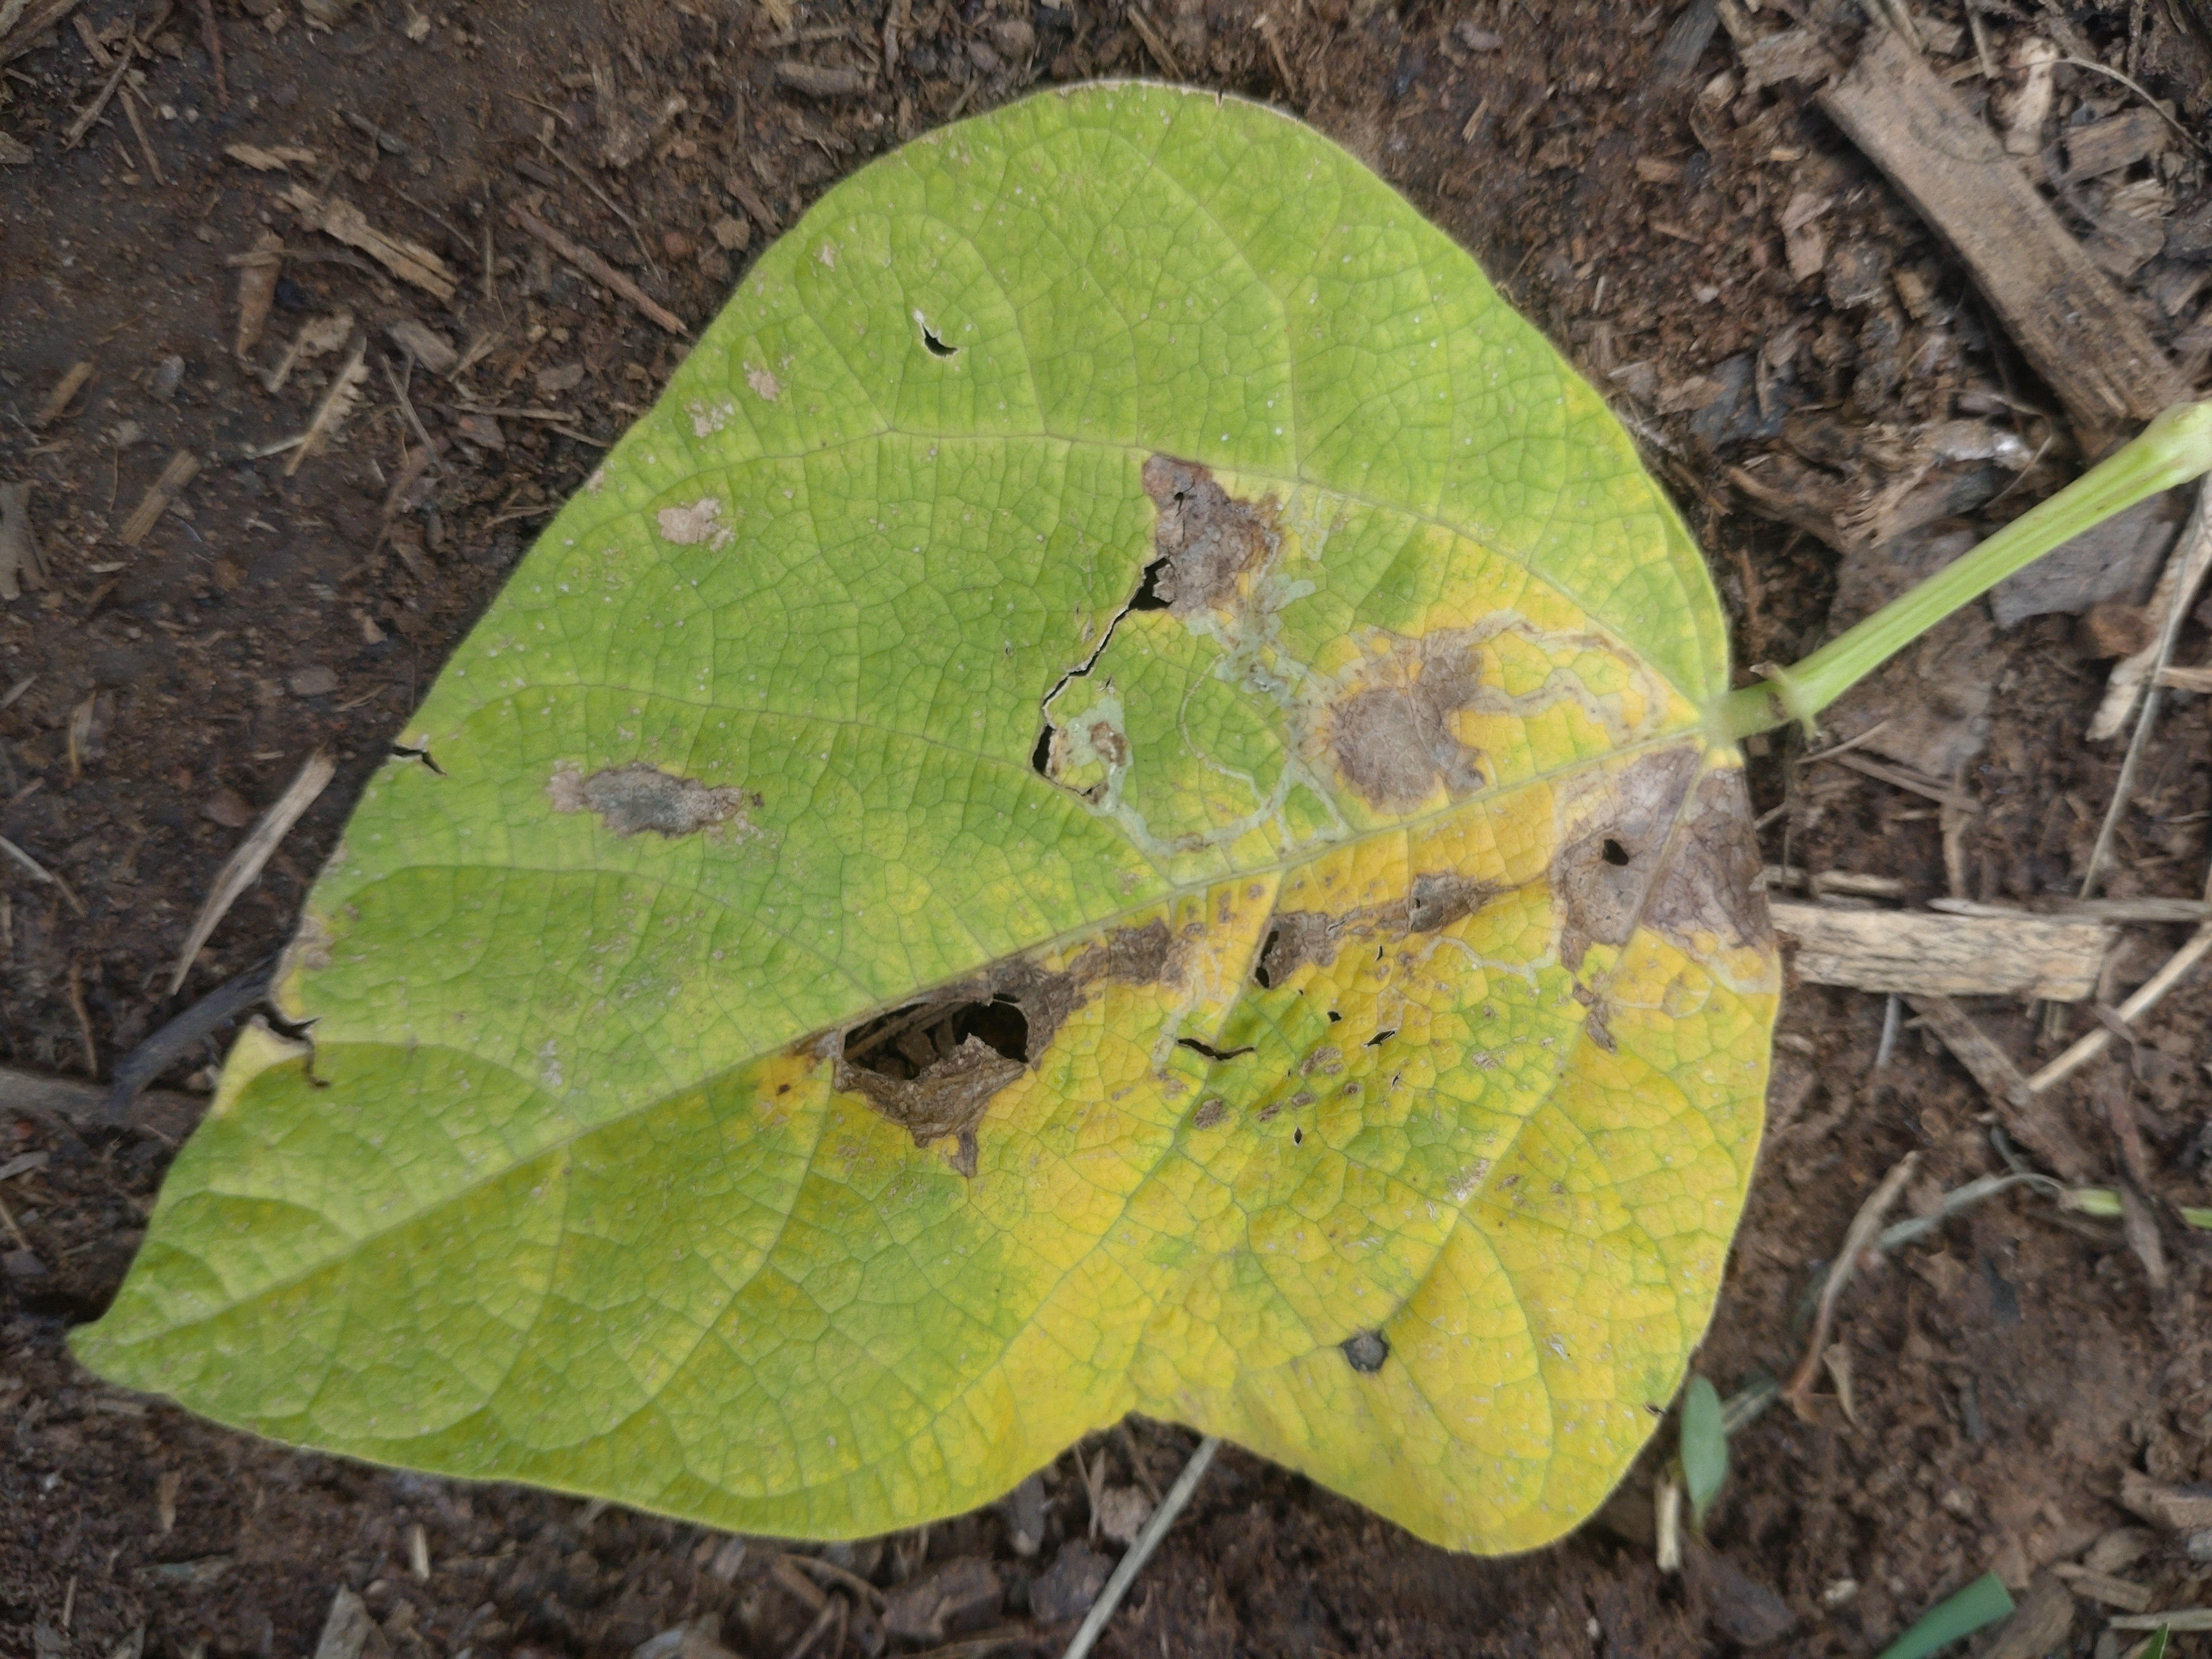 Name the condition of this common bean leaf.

anthracnose
